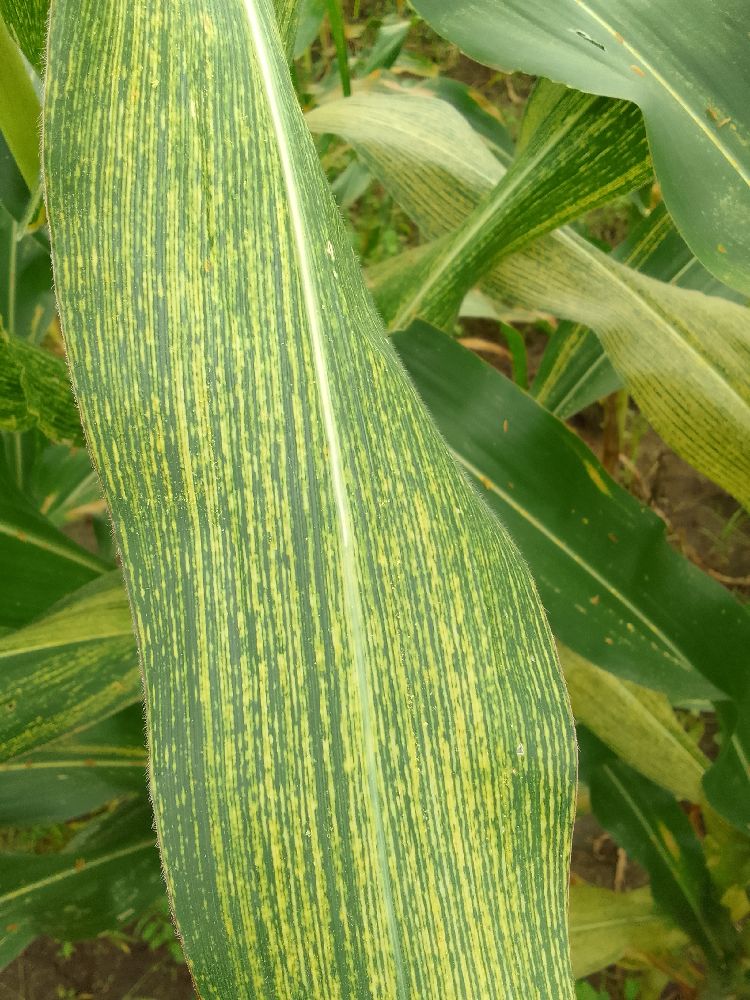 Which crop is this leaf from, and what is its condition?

maize, maize streak virus
